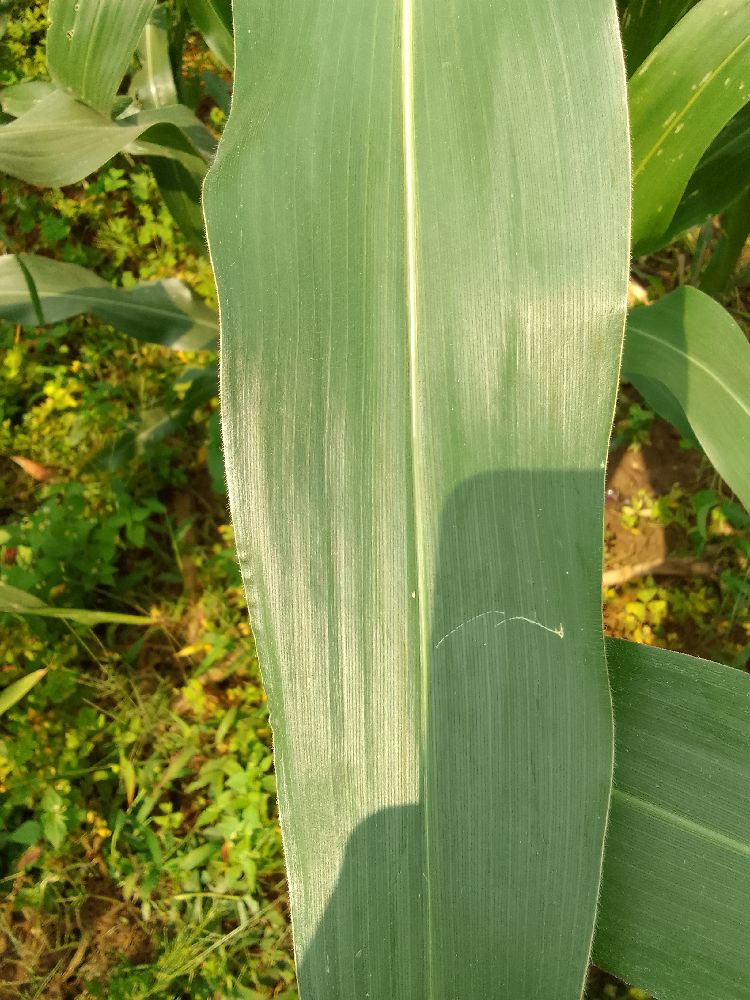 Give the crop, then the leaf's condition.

maize, healthy
